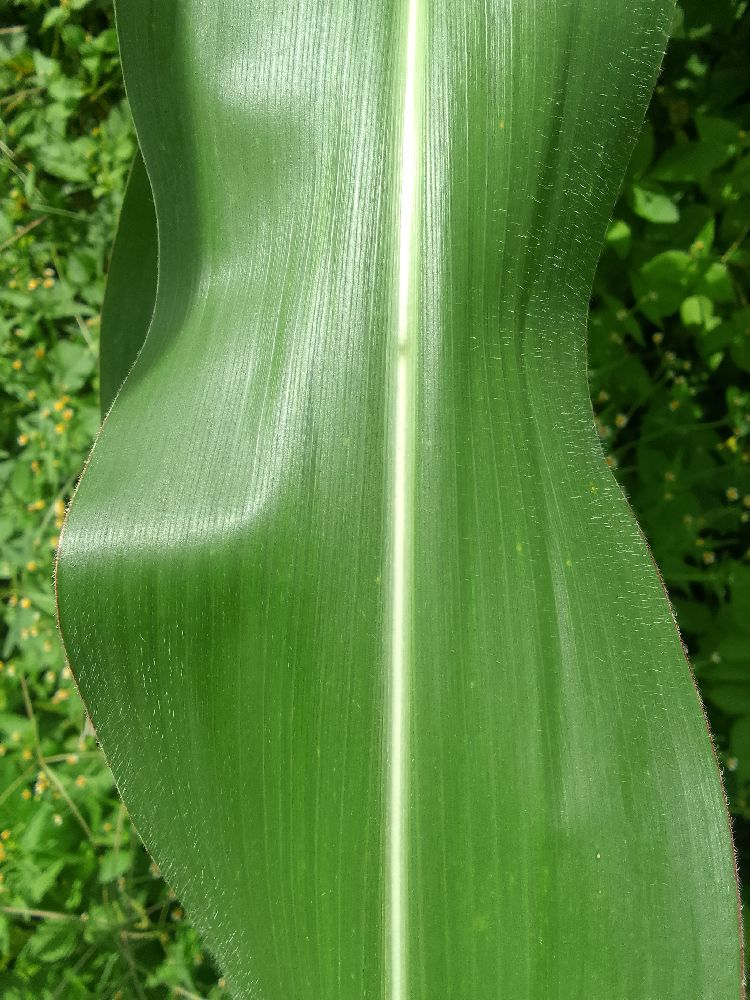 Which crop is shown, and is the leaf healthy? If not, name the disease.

maize, healthy
